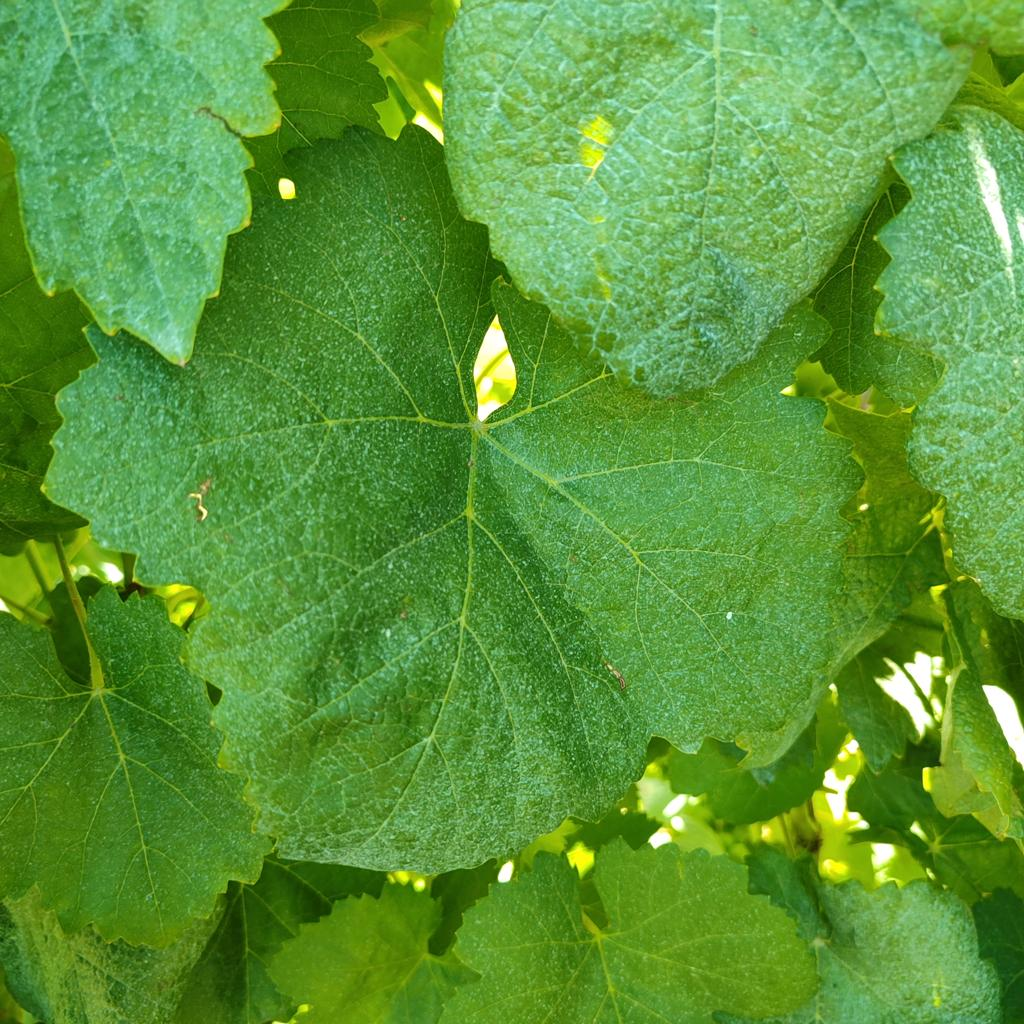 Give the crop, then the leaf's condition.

grapevine, healthy
